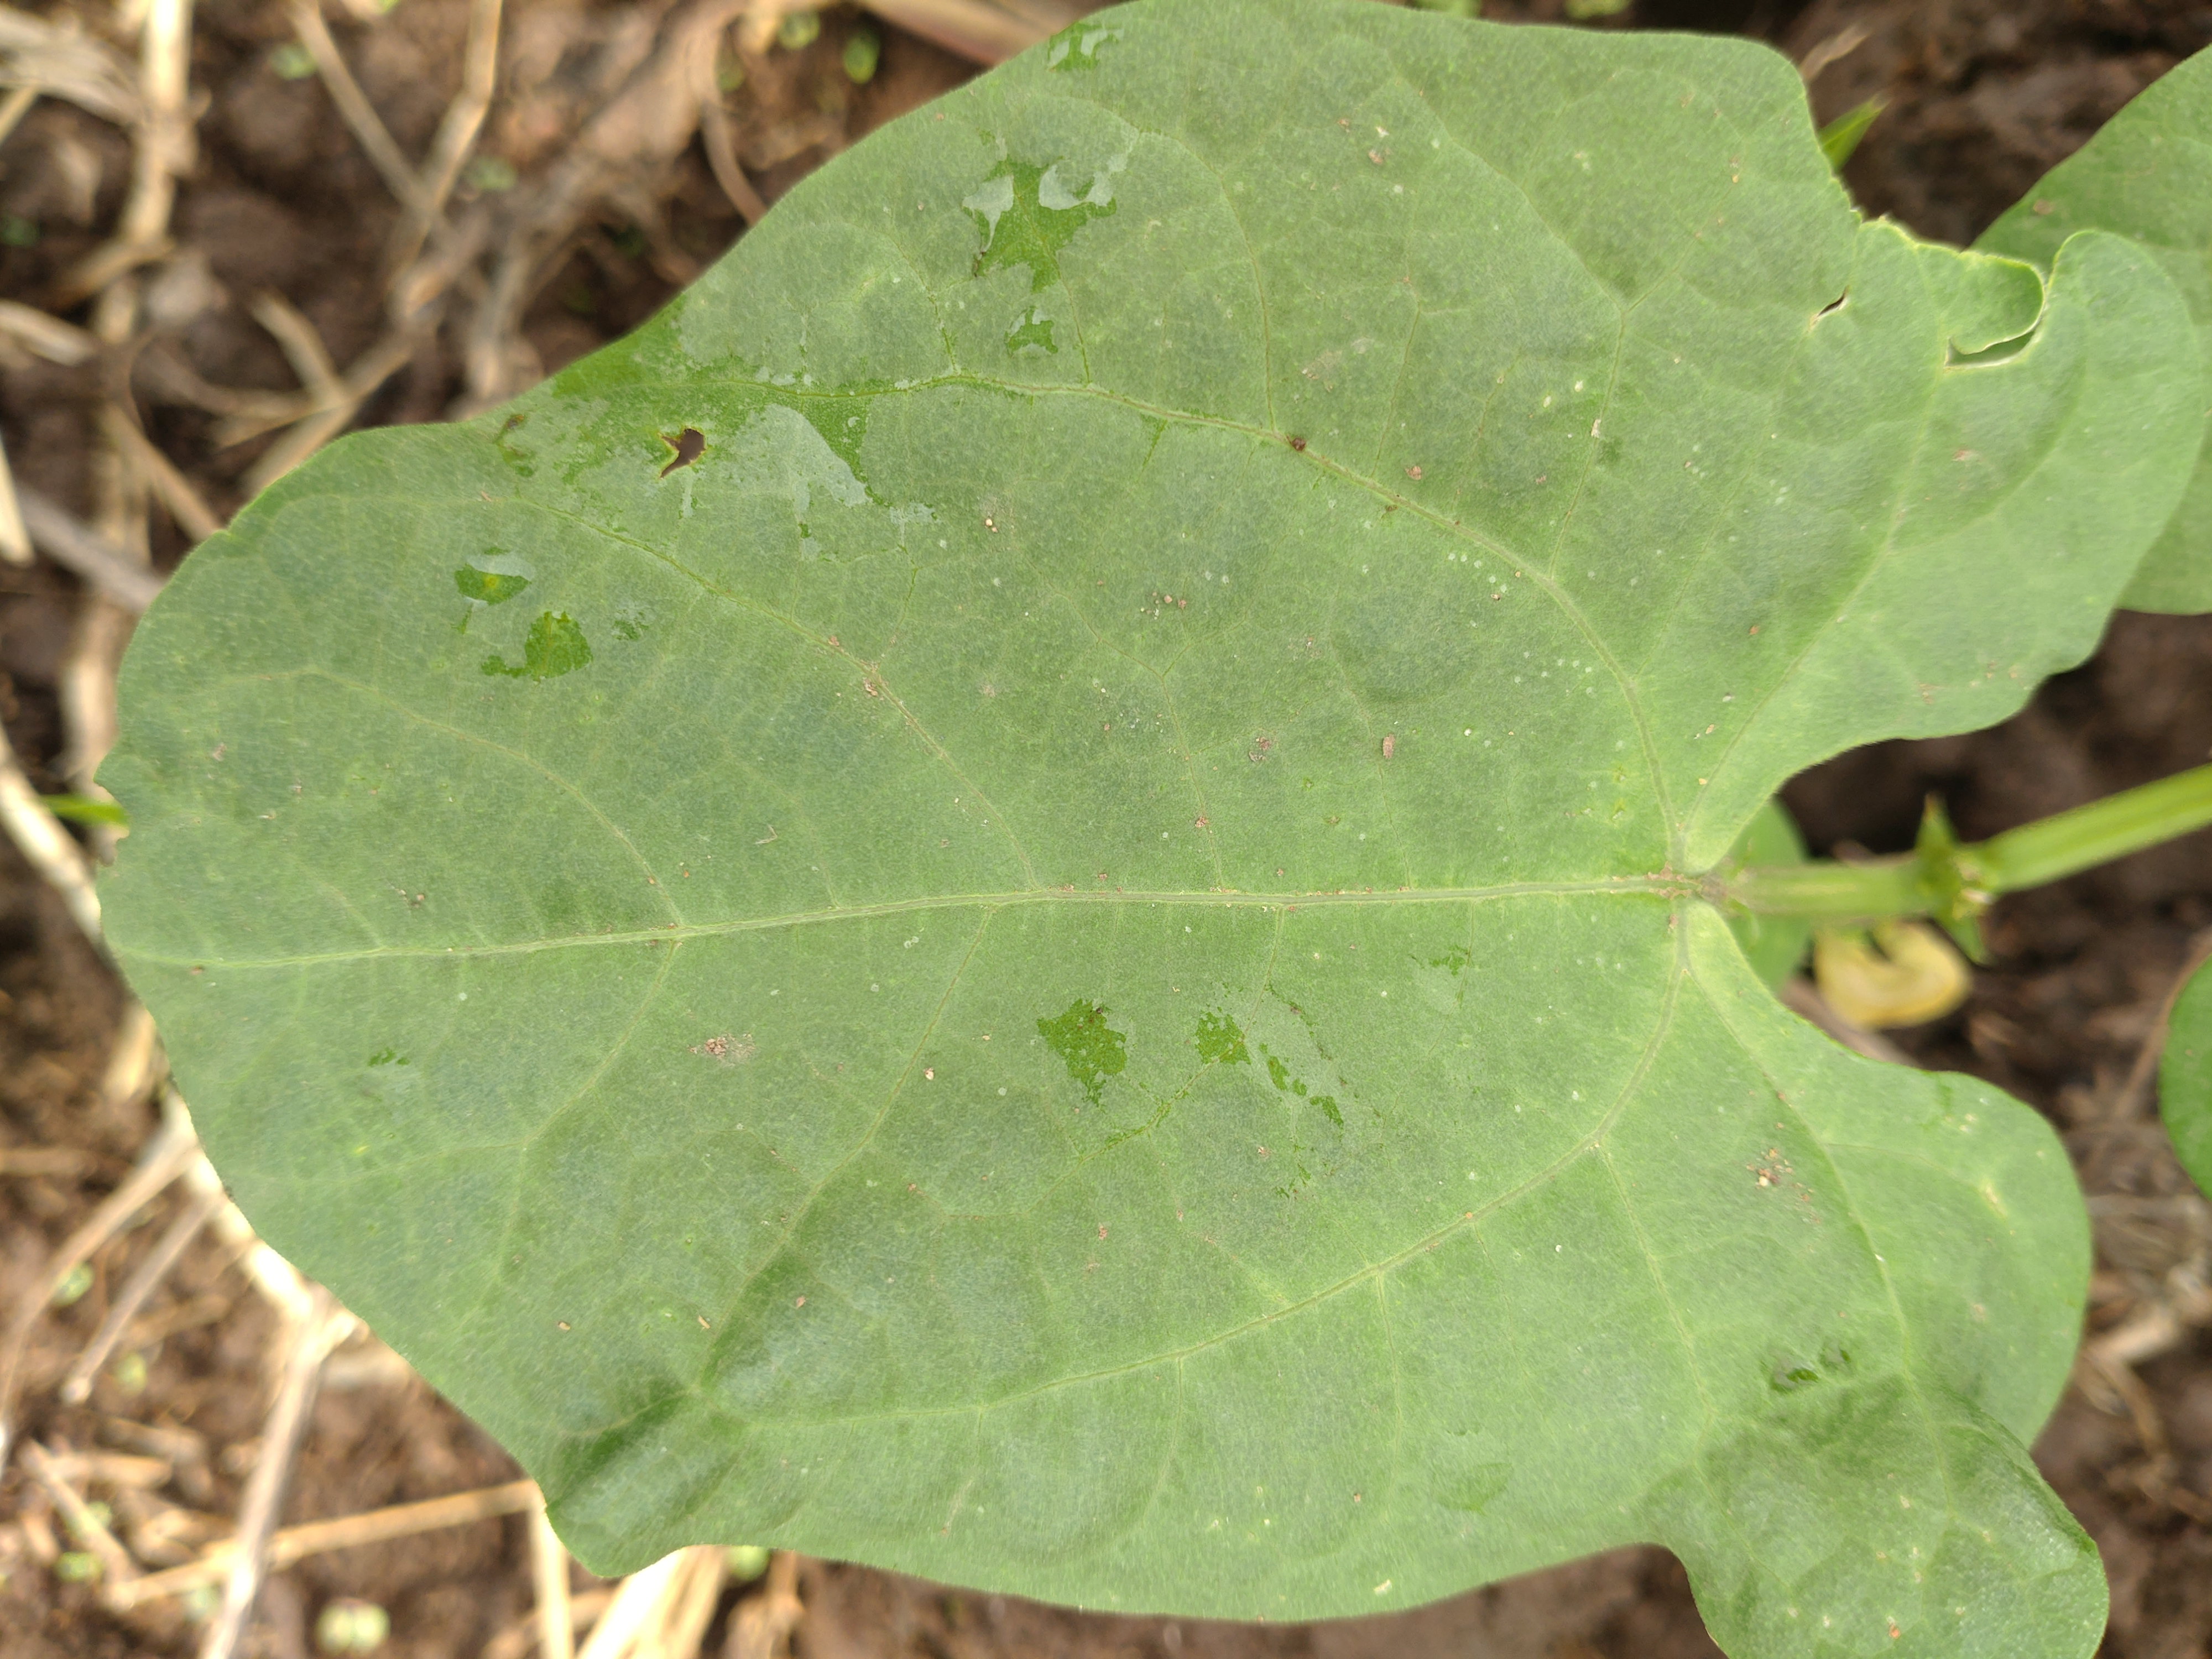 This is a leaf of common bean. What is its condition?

healthy
